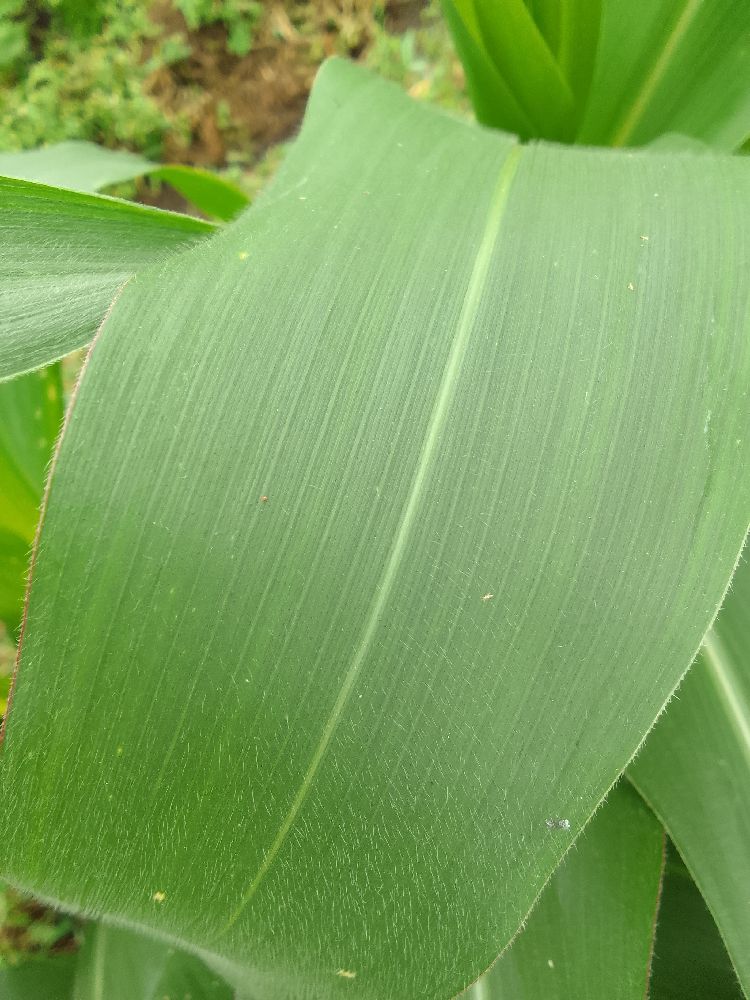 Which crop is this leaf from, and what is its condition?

maize, healthy
